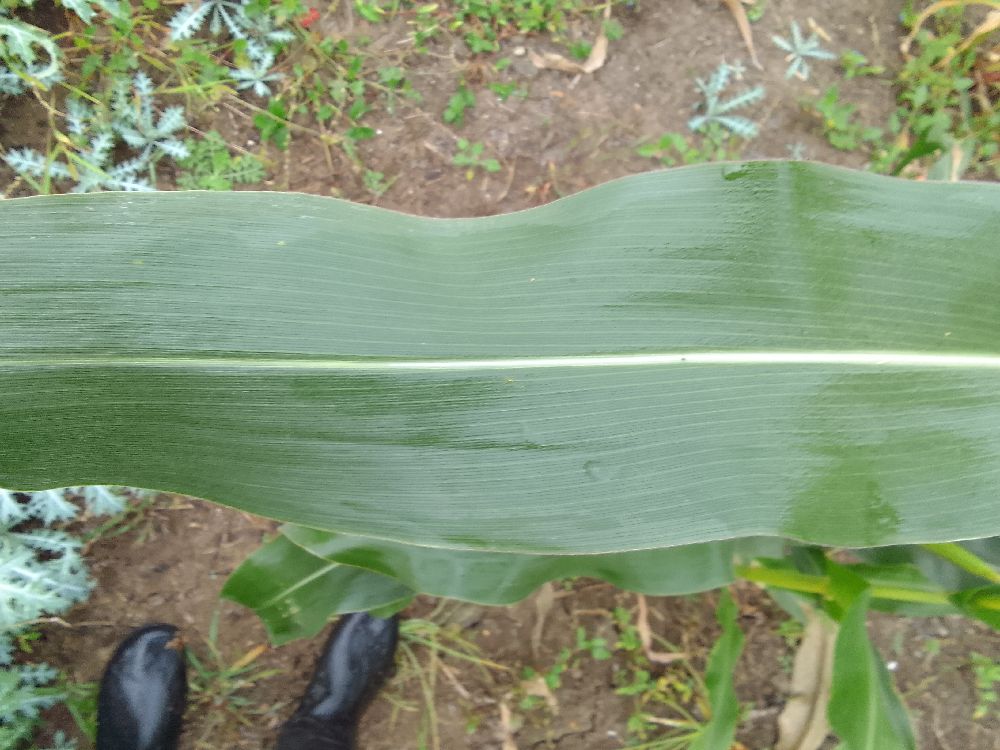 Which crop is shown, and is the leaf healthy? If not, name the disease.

maize, healthy
